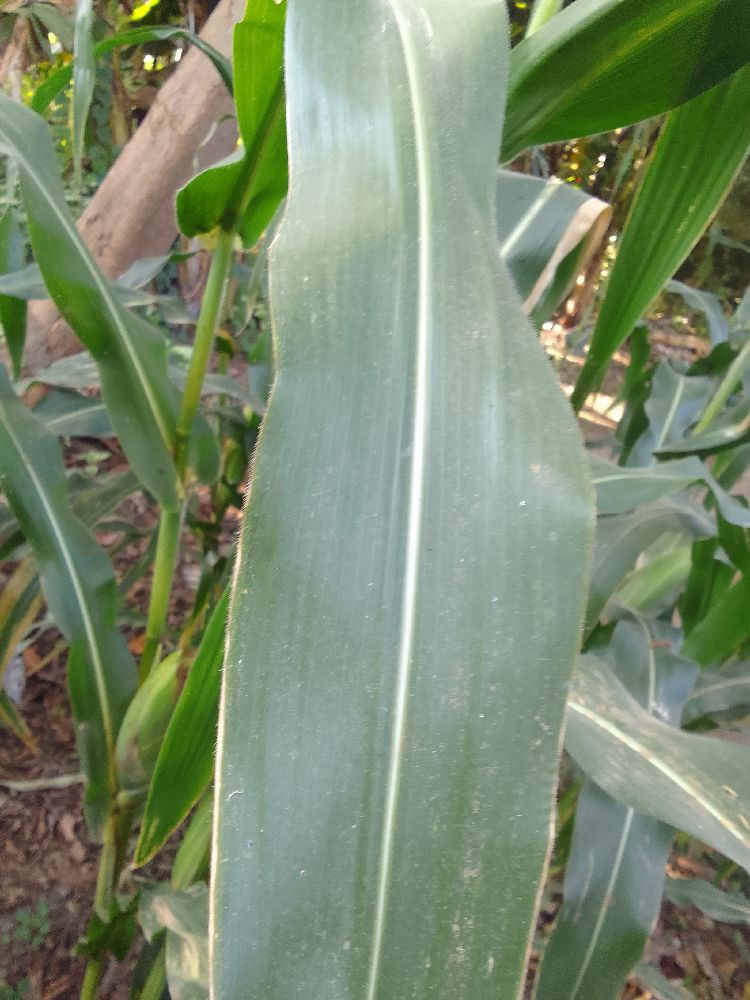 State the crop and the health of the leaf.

maize, healthy
